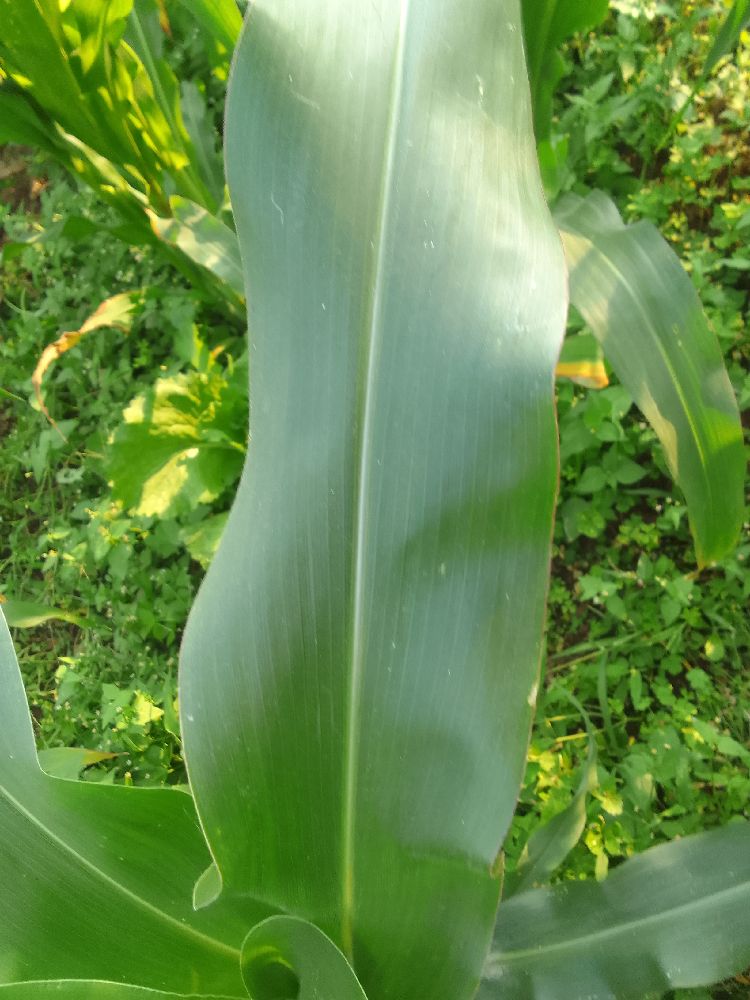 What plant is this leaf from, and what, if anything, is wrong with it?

maize, healthy
